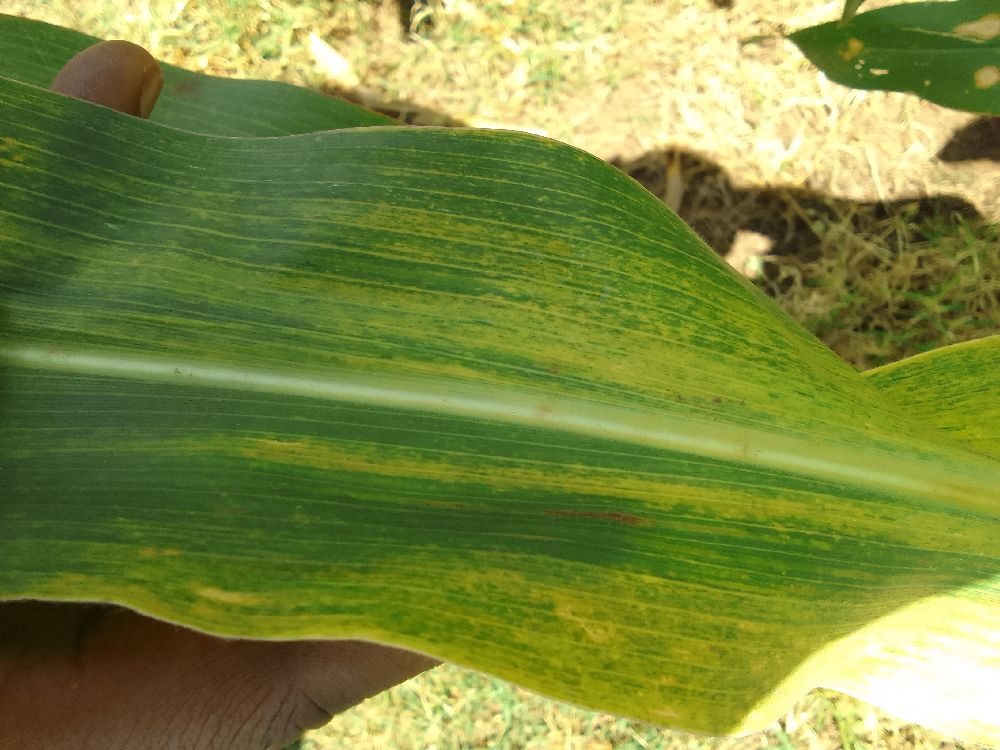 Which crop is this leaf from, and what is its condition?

maize, maize lethal necrosis
